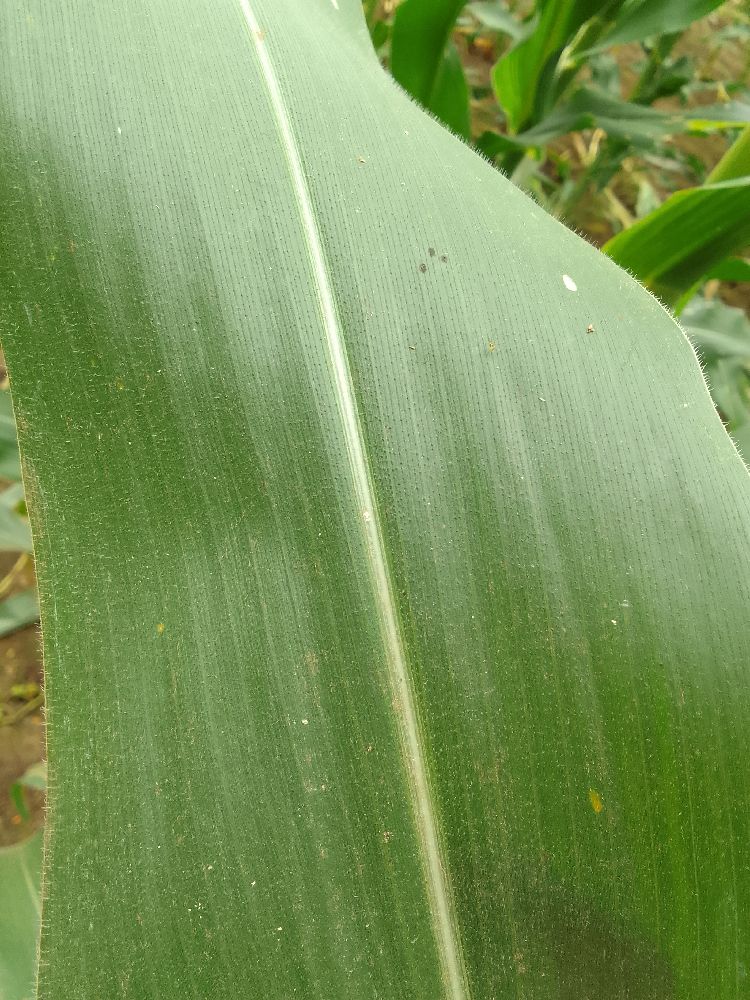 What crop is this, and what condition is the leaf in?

maize, healthy
